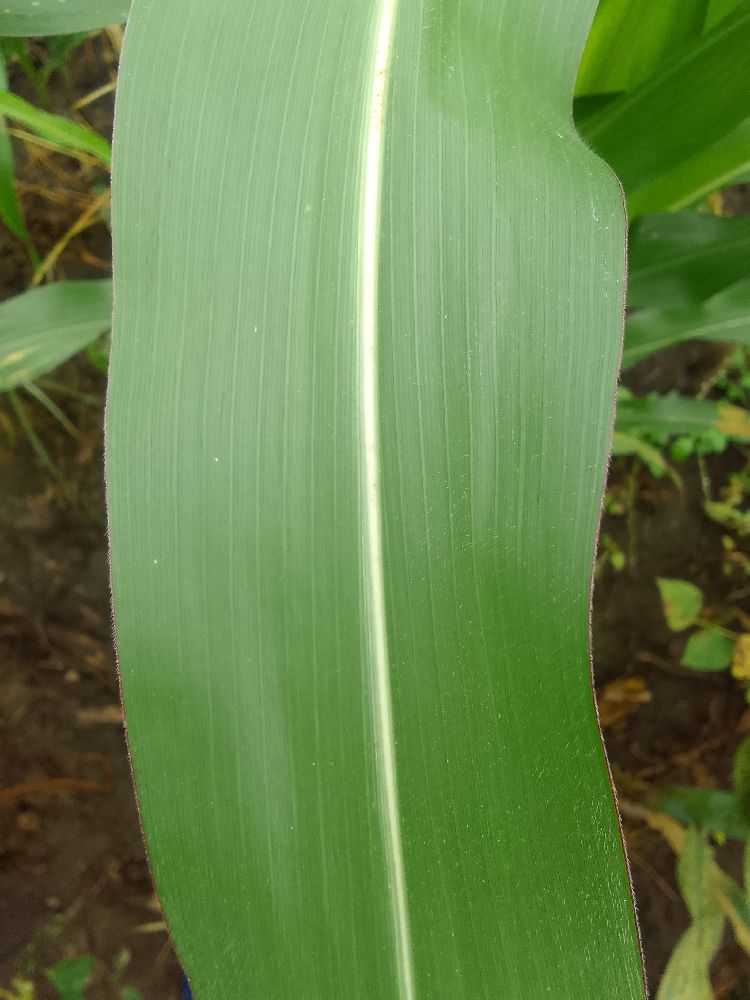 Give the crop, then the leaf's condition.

maize, healthy
